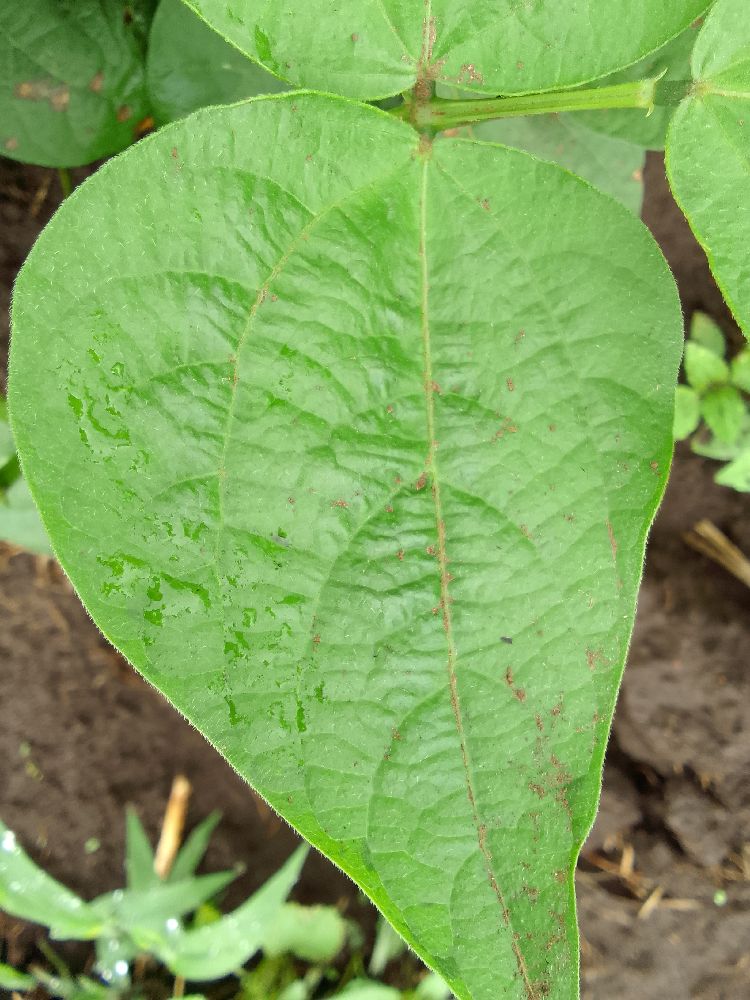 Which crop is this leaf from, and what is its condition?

common bean, healthy
